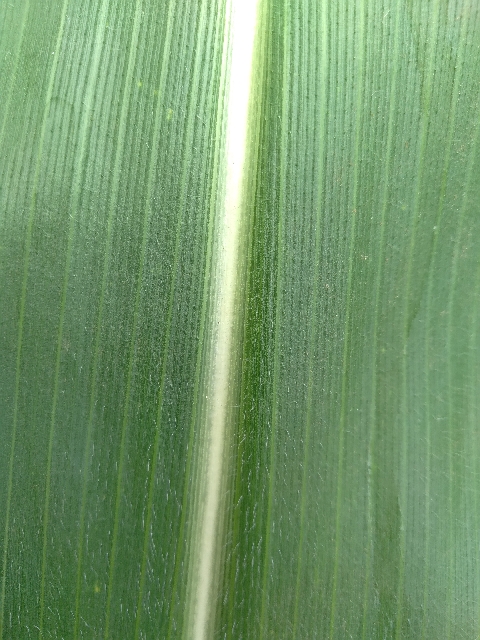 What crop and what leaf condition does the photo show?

maize, healthy
